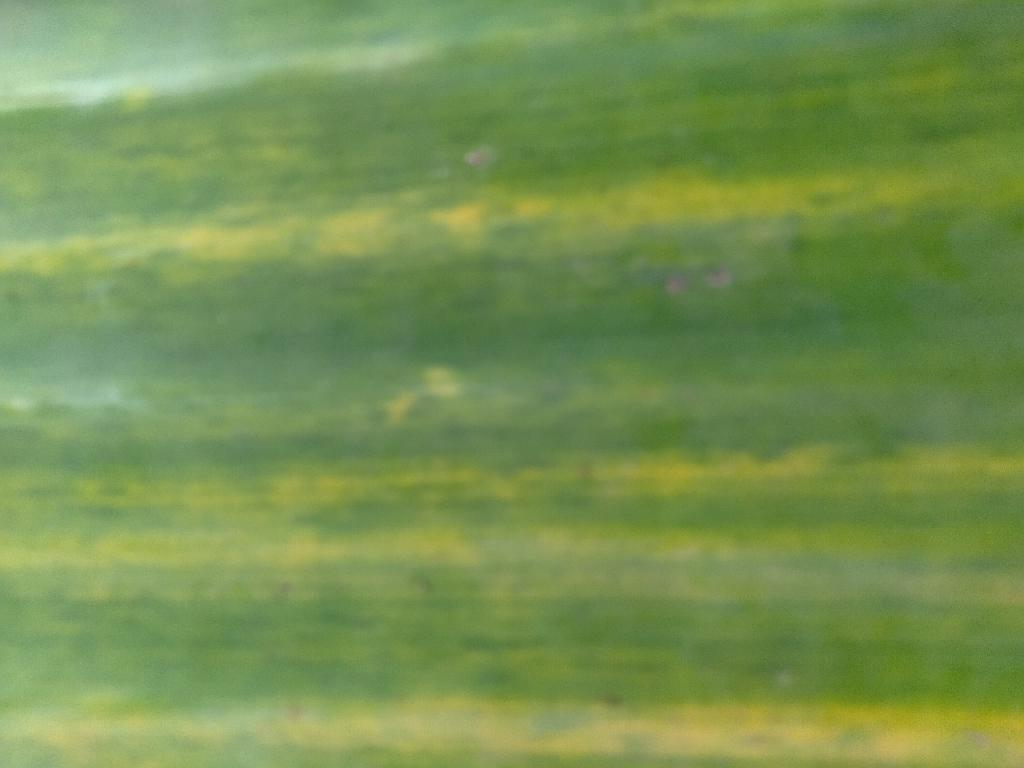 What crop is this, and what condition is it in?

banana, fusarium wilt race 1
